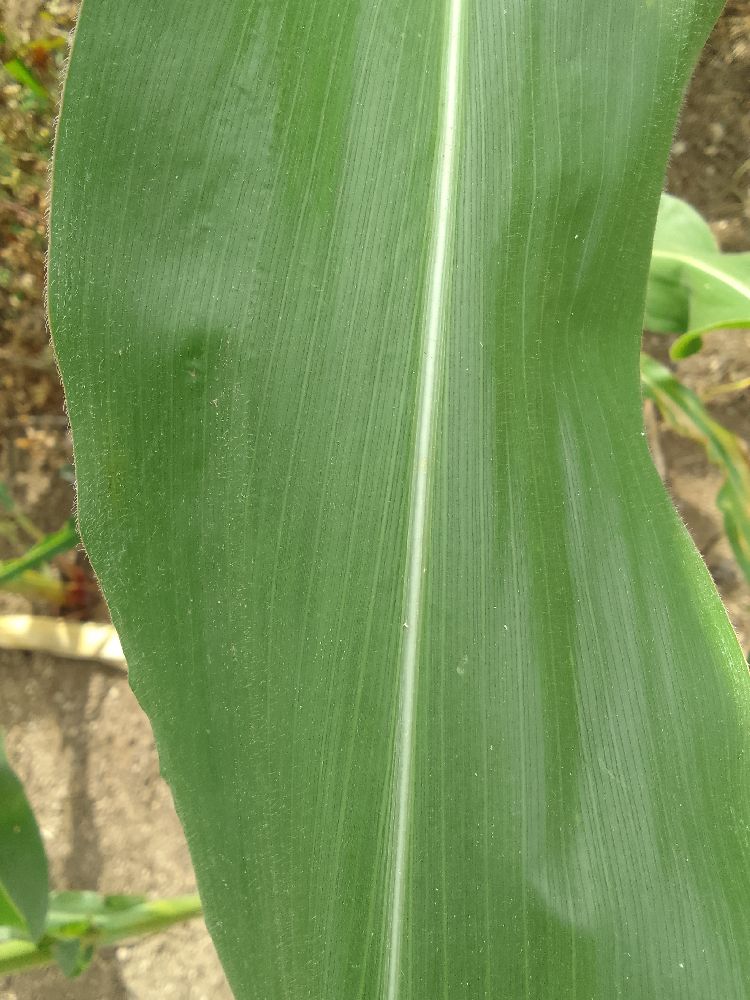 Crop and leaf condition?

maize, healthy
